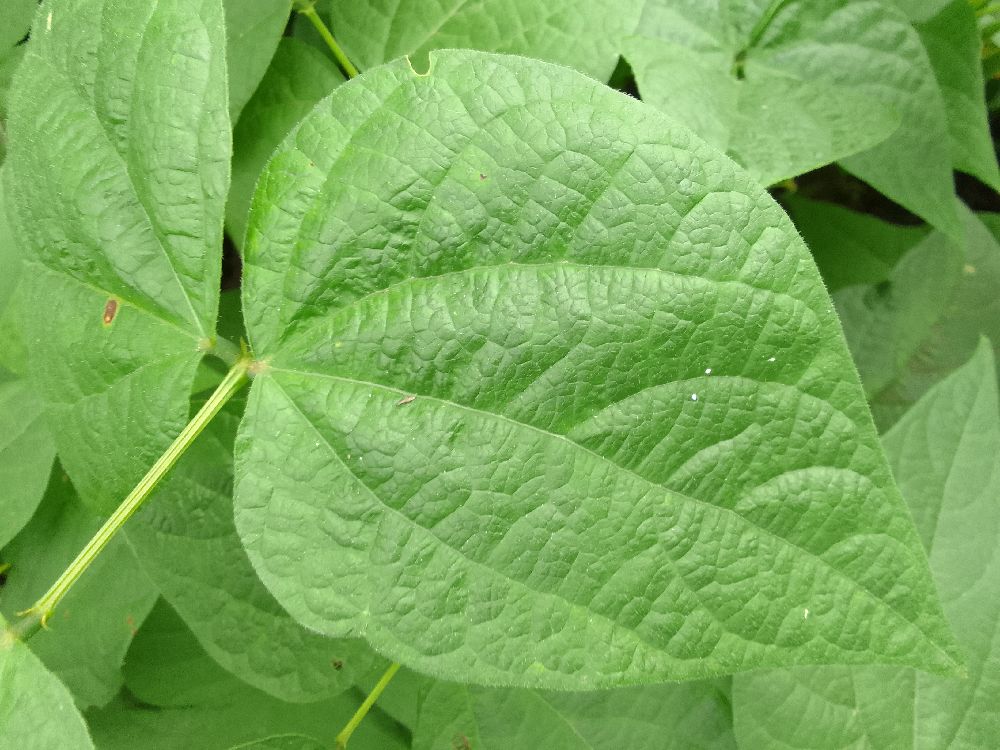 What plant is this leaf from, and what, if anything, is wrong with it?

common bean, healthy
